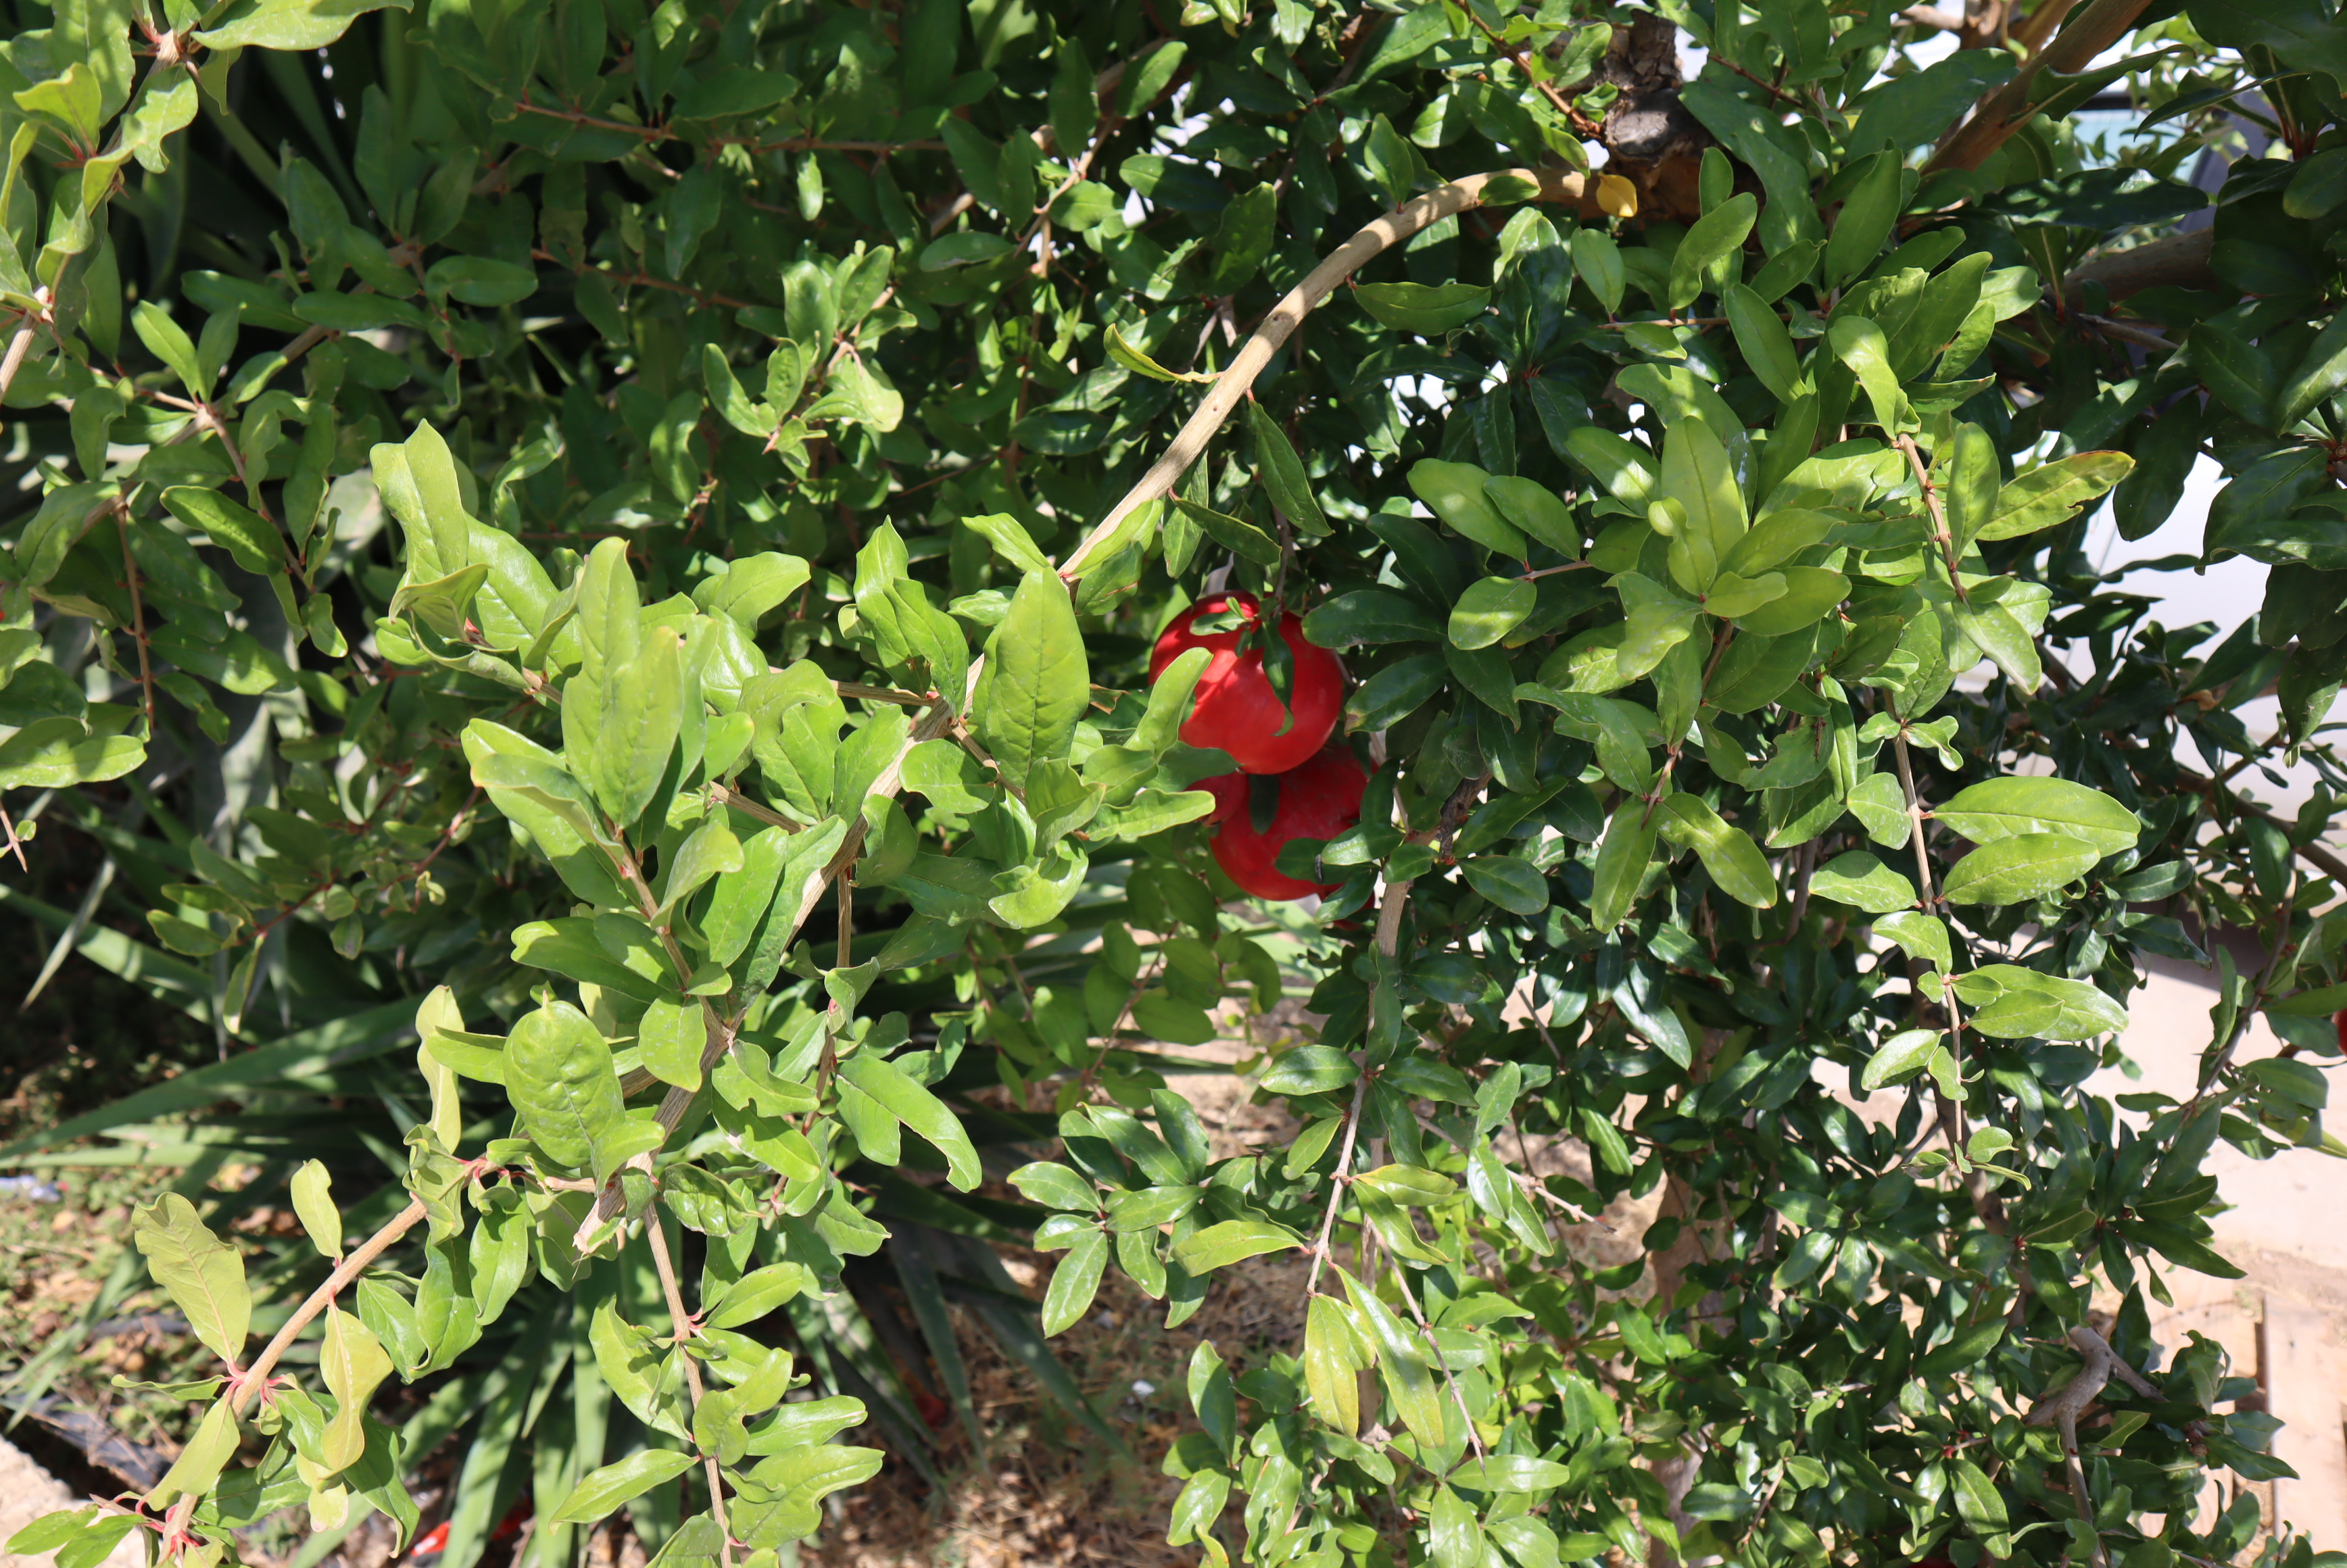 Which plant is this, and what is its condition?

pomegranate, healthy
